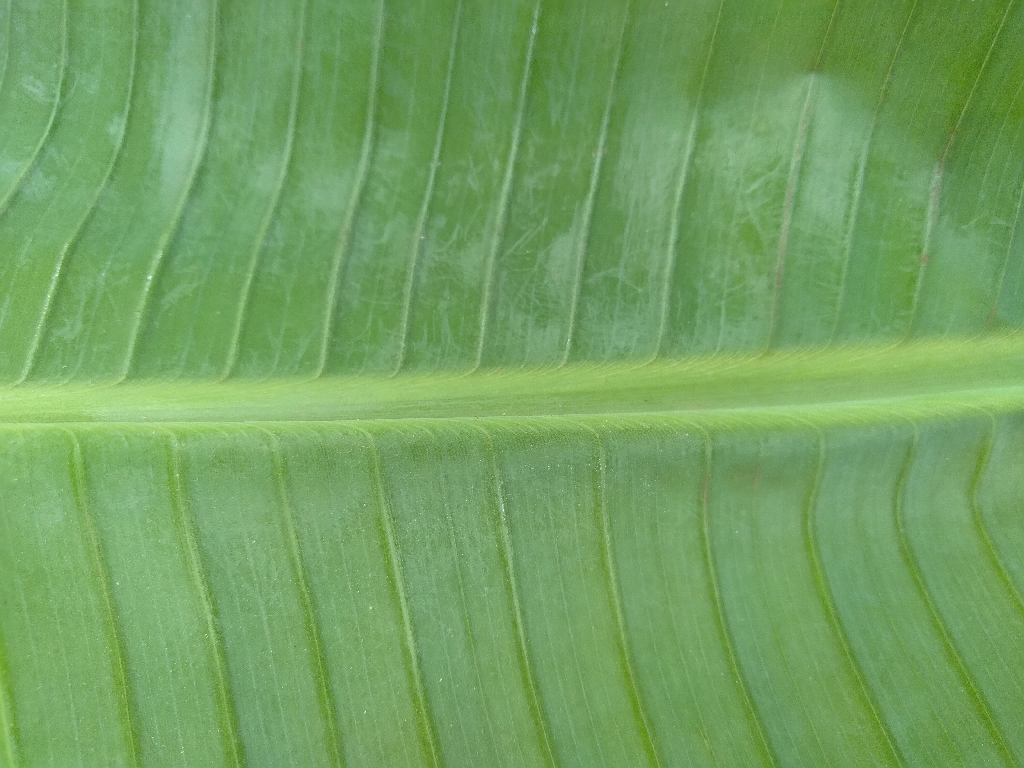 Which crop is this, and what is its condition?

banana, healthy
